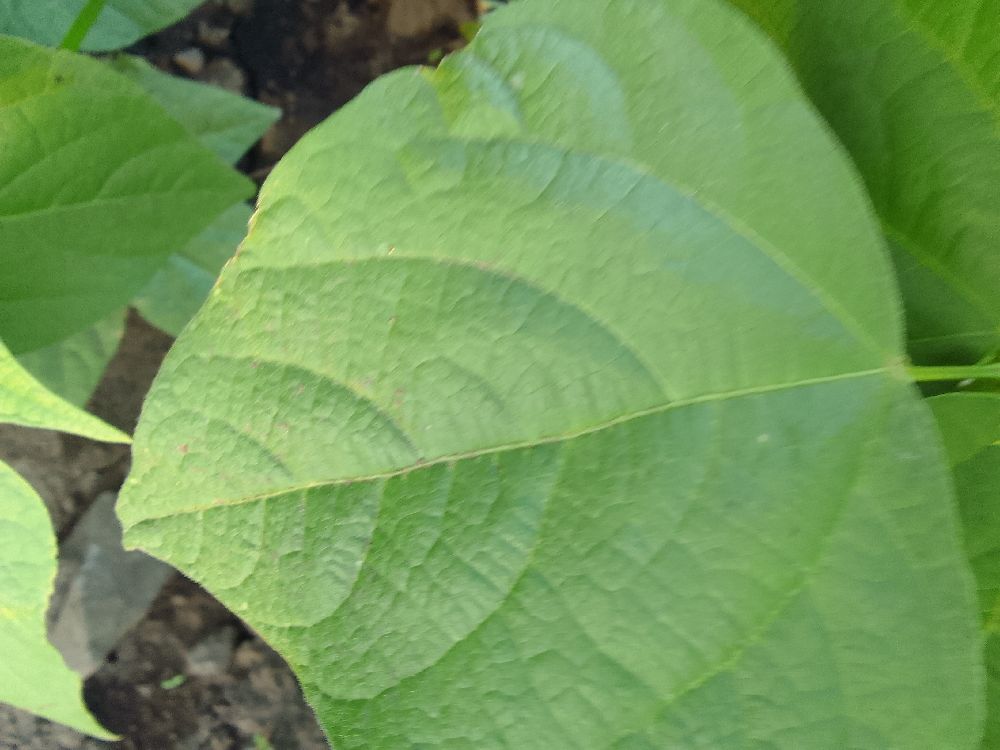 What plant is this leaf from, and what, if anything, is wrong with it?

common bean, healthy
